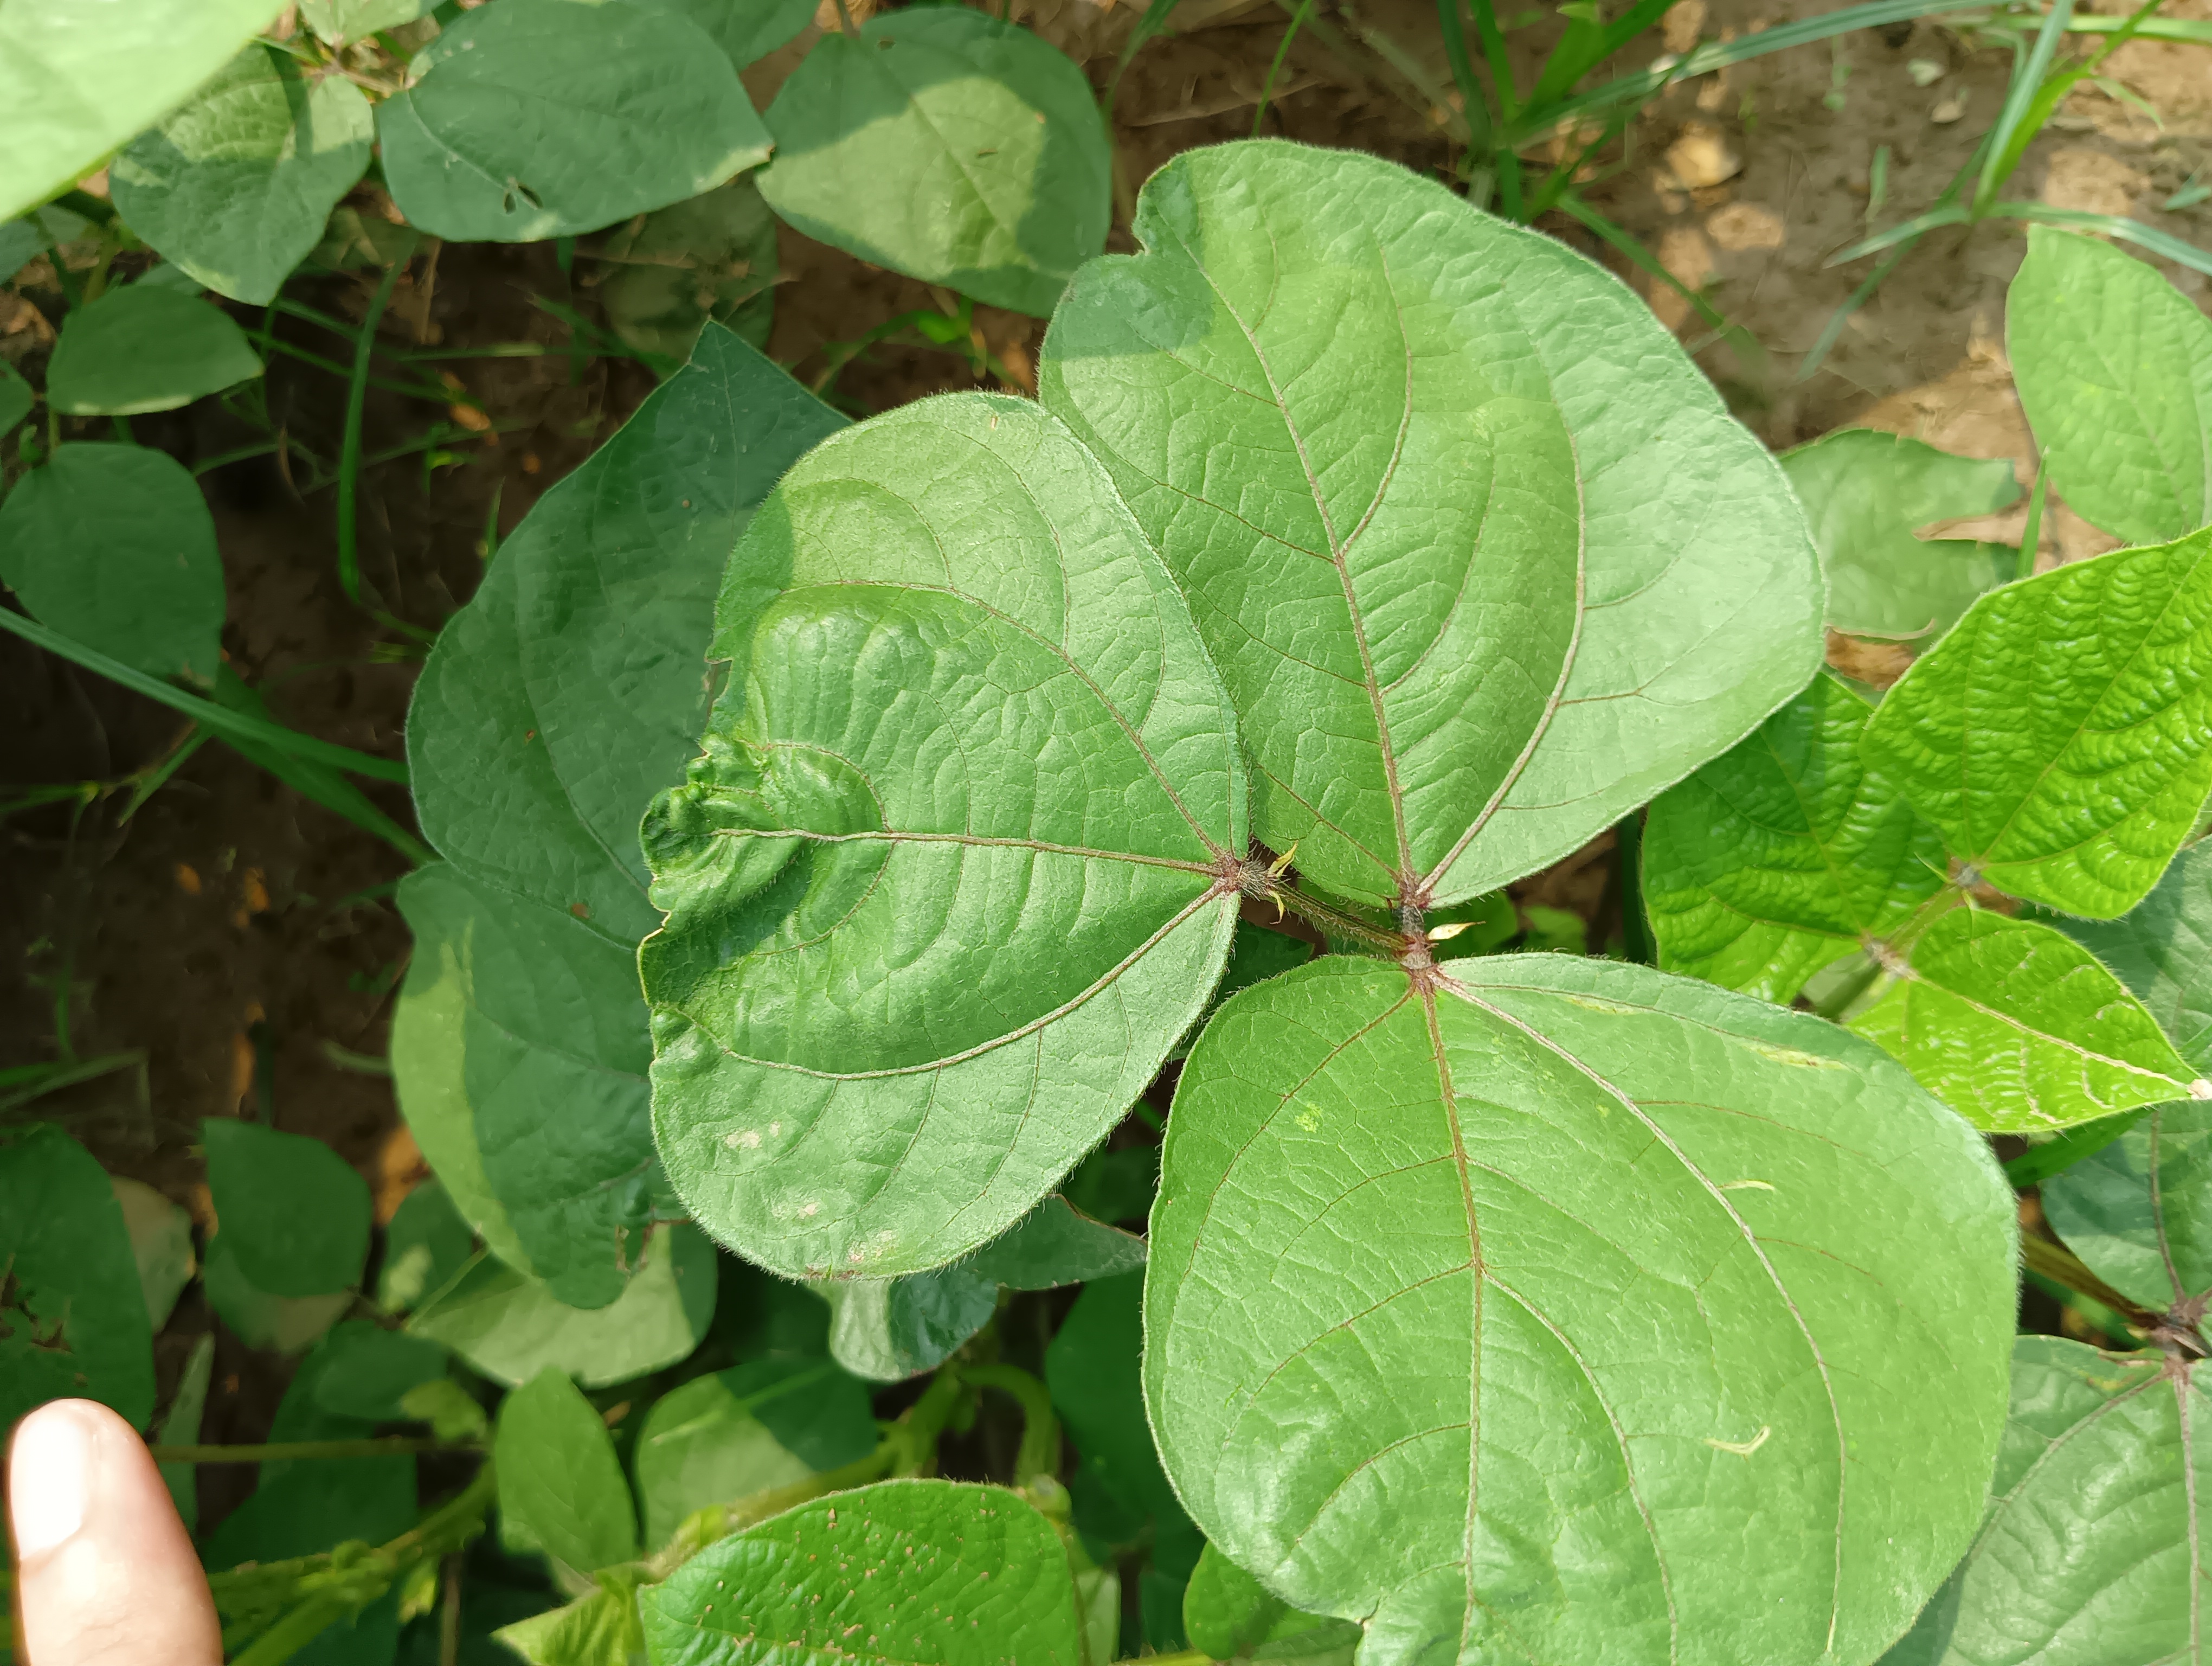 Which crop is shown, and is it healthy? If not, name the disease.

mungbean, healthy
